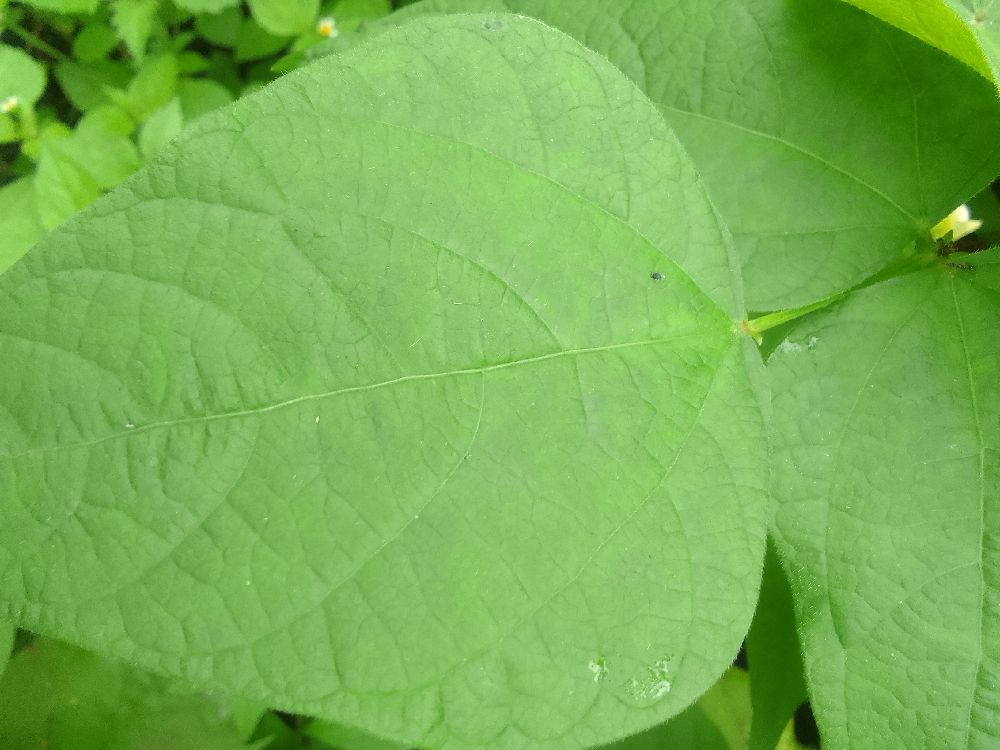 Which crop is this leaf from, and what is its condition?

common bean, healthy
